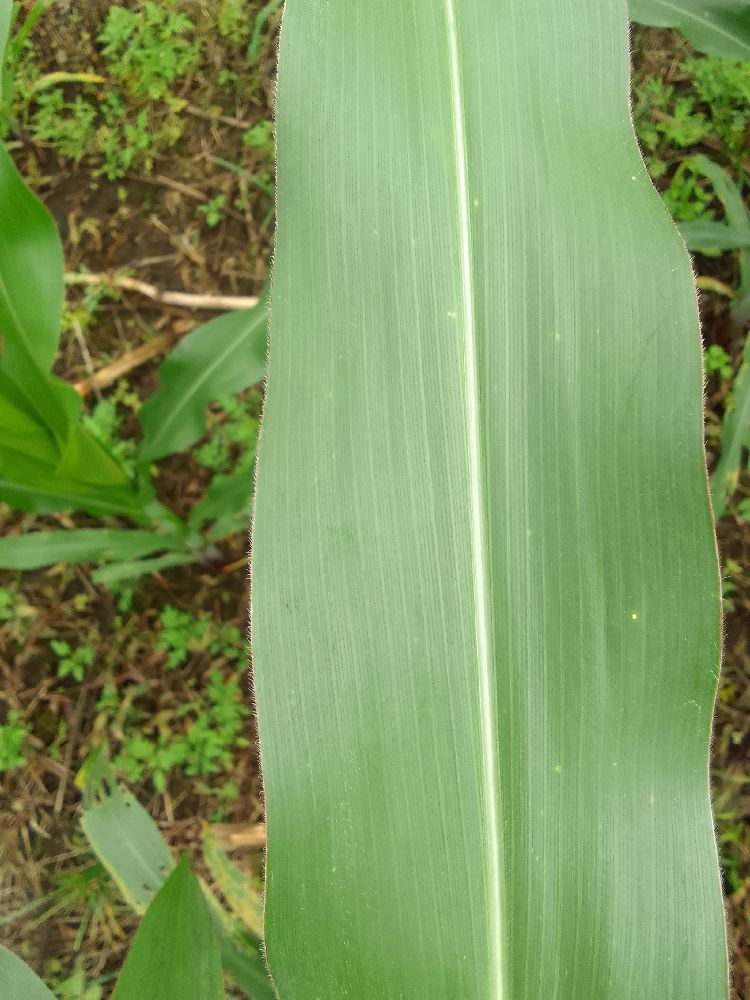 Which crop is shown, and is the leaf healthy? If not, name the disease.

maize, healthy
